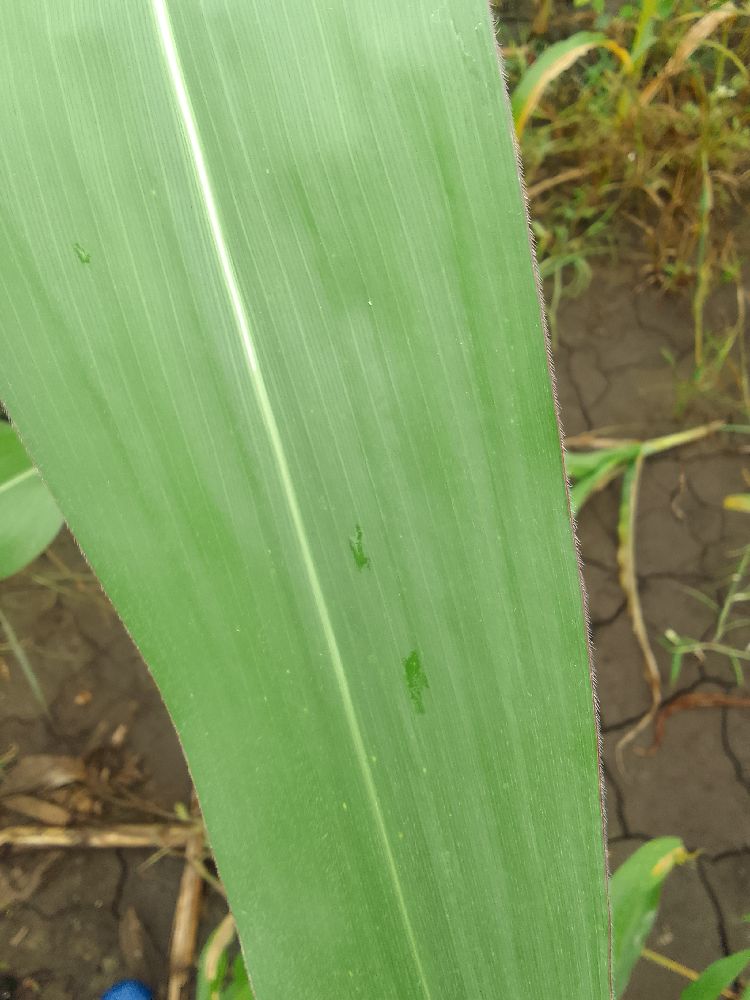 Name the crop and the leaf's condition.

maize, healthy
